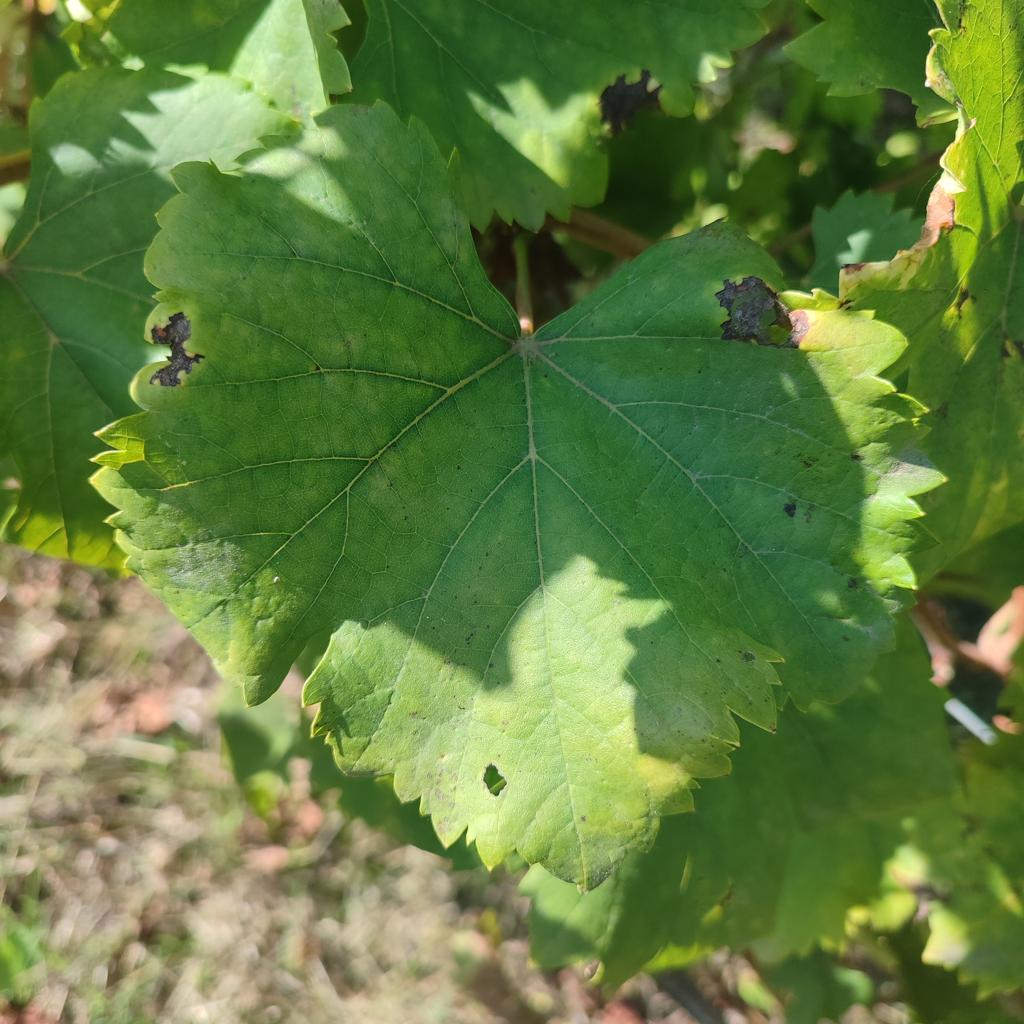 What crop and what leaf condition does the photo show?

grapevine, powdery mildew
